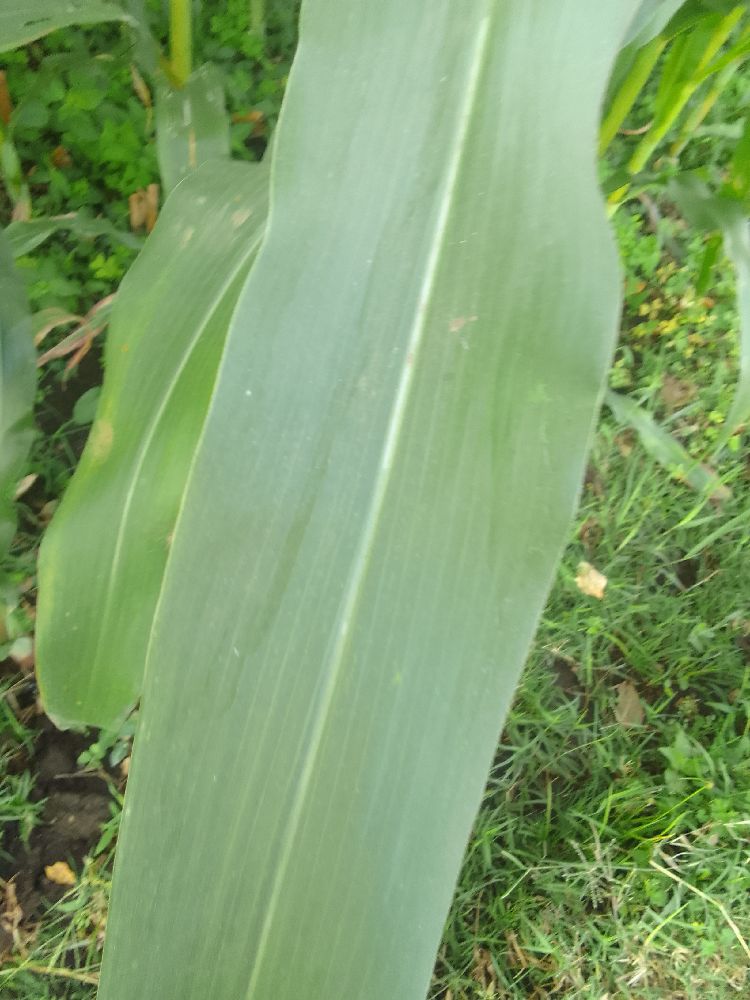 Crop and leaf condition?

maize, healthy
